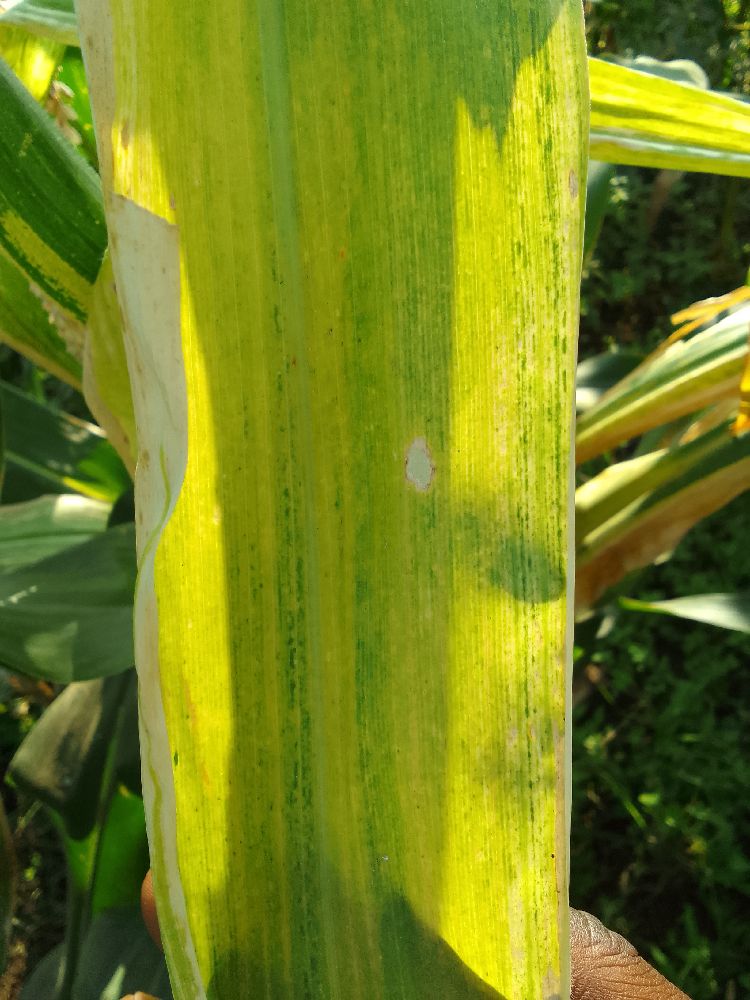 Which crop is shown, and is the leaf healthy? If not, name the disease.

maize, maize lethal necrosis
